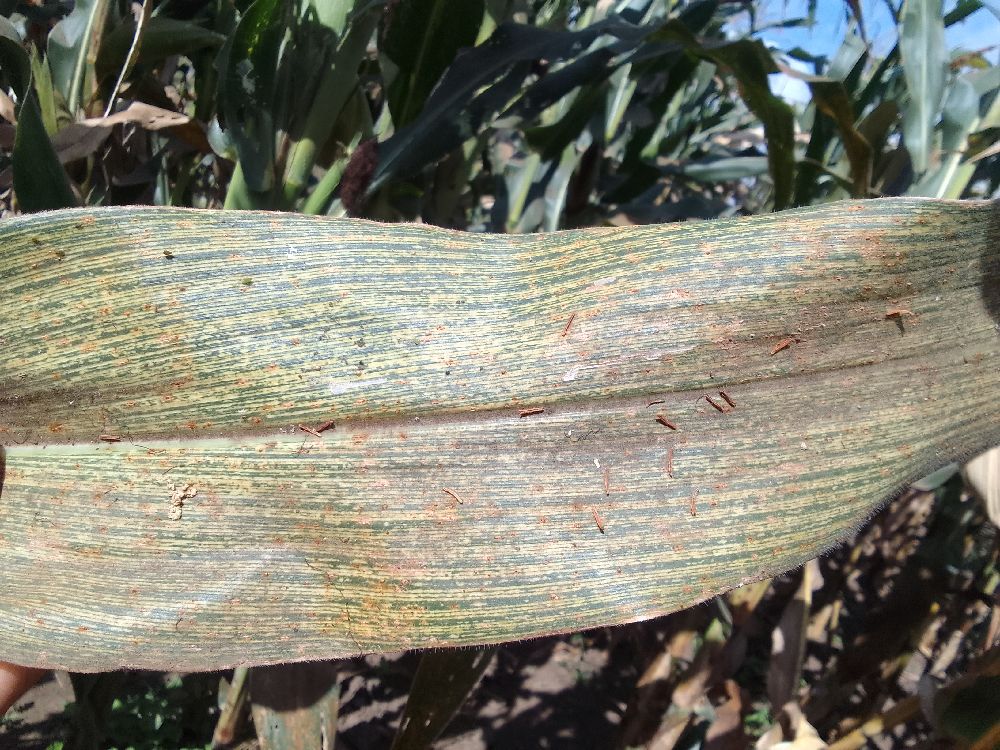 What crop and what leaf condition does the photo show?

maize, maize streak virus
